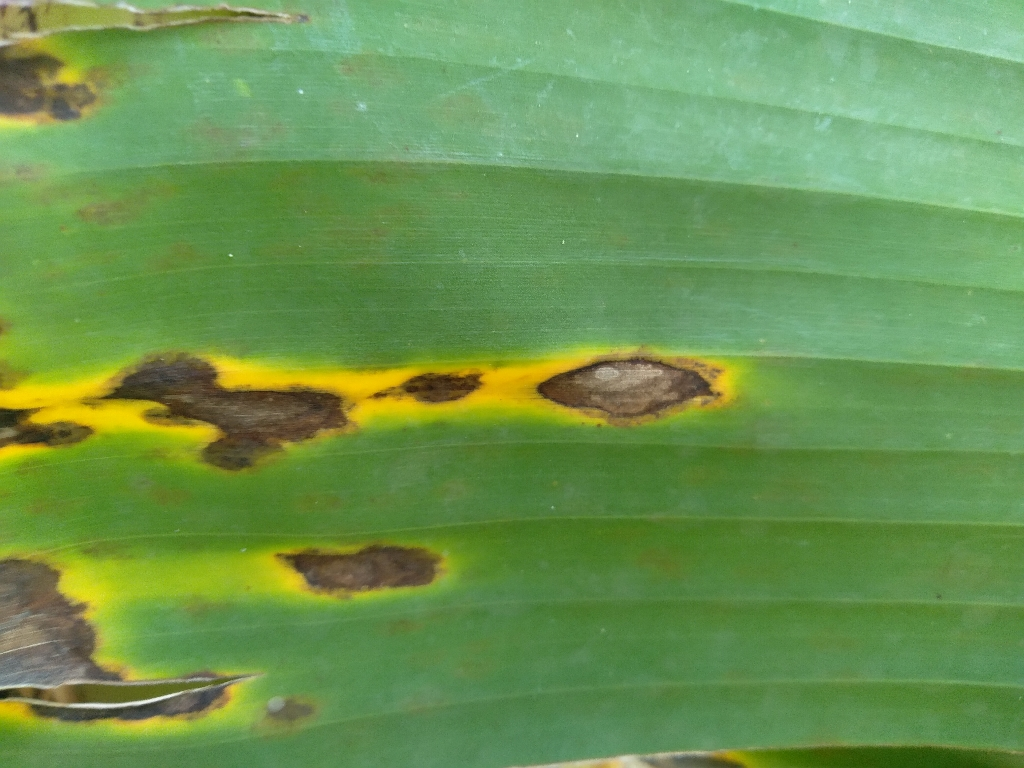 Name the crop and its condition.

banana, black sigatoka
